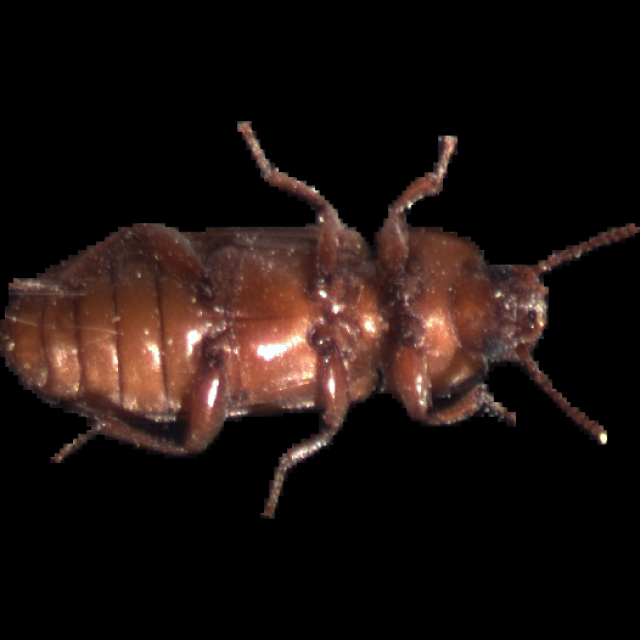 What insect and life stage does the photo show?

mealworm beetle
